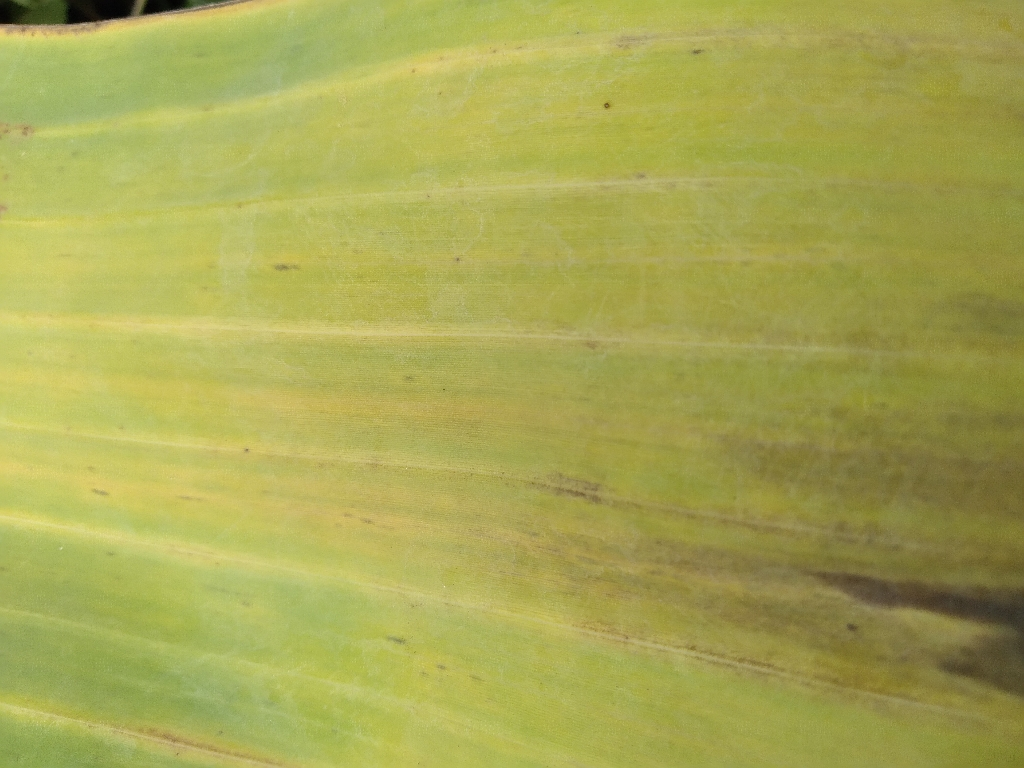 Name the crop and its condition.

banana, fusarium wilt race 1
